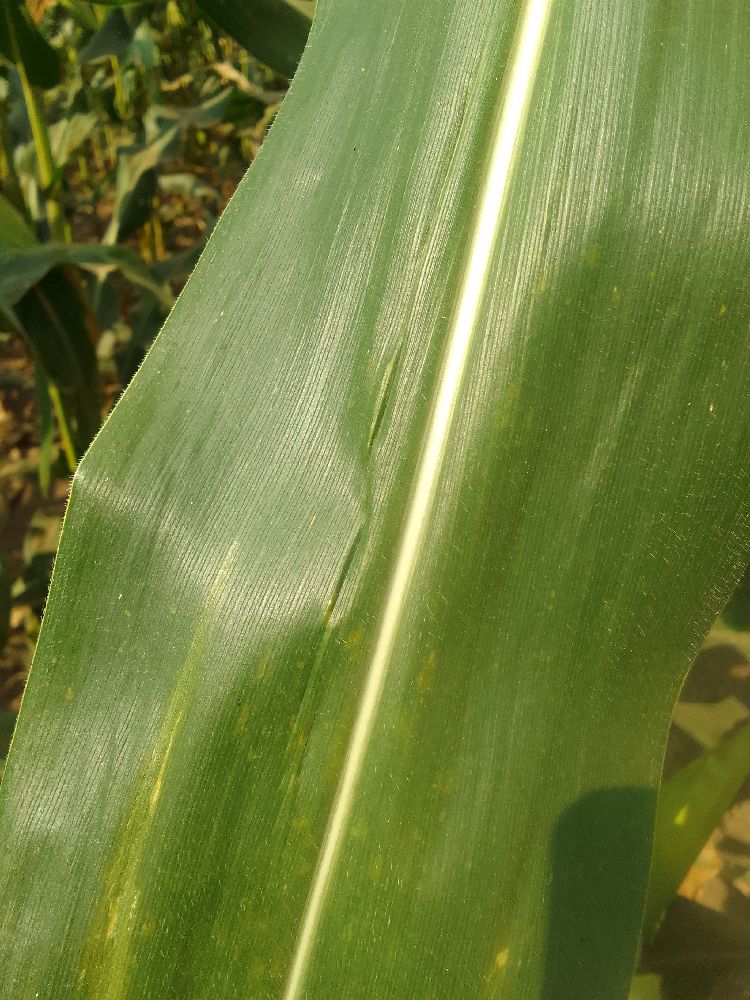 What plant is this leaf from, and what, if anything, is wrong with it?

maize, healthy
